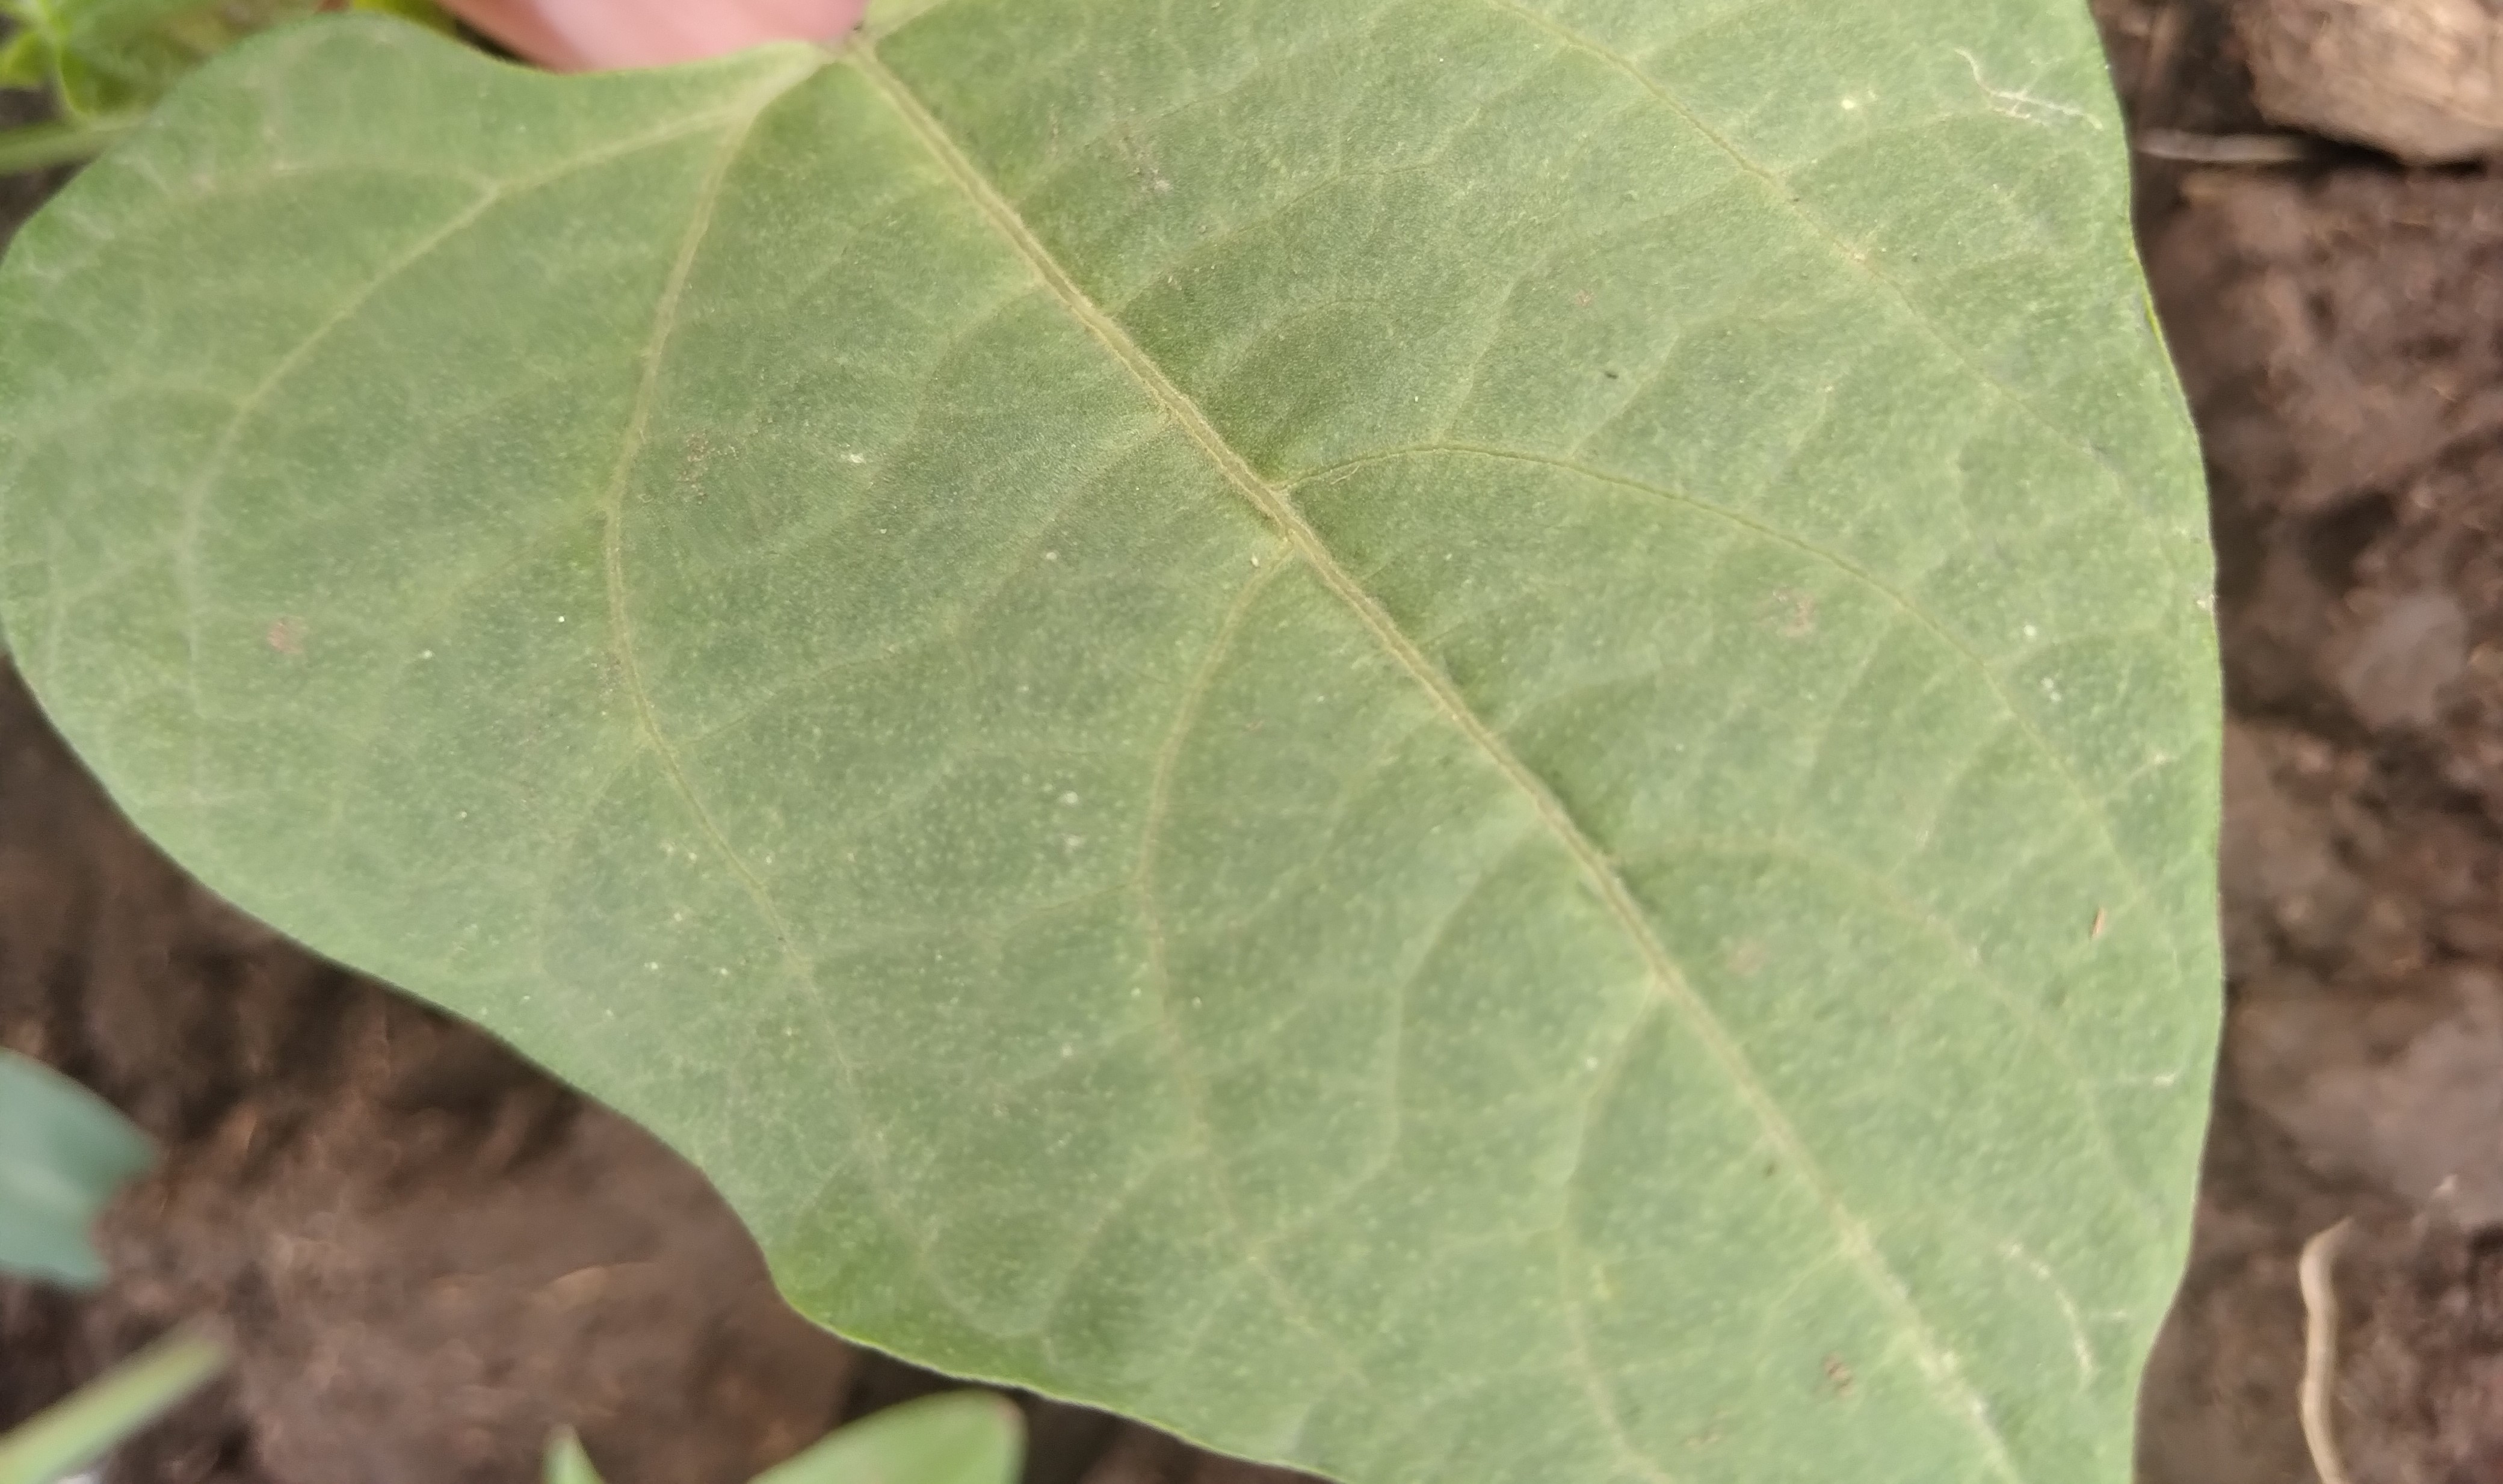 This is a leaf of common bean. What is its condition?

healthy
